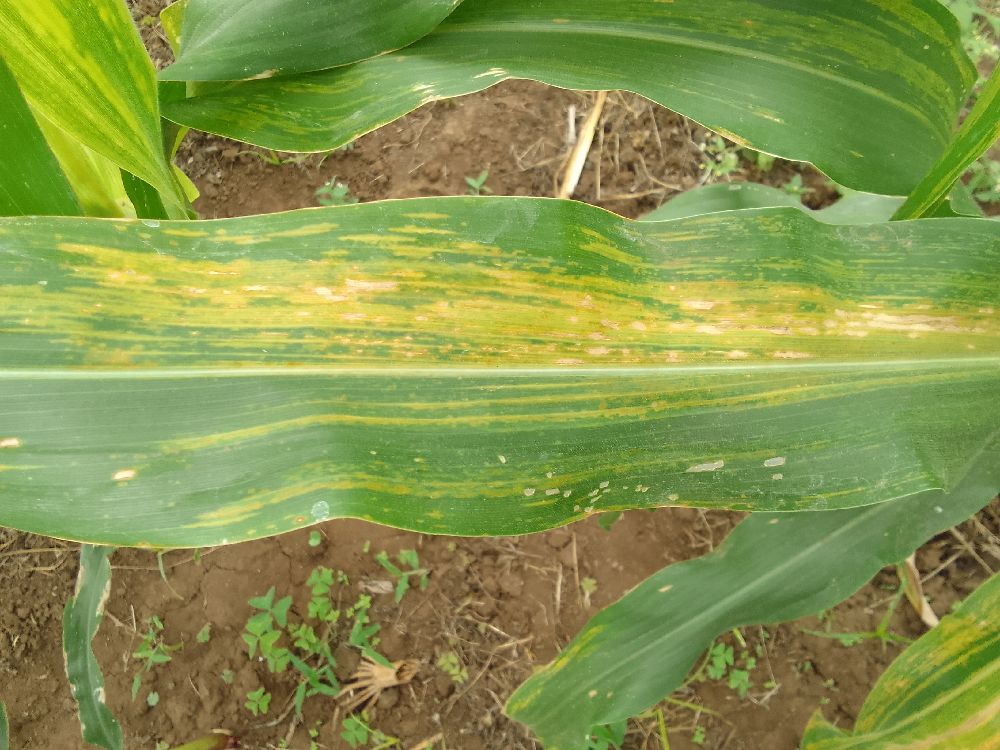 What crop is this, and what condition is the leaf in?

maize, maize lethal necrosis
